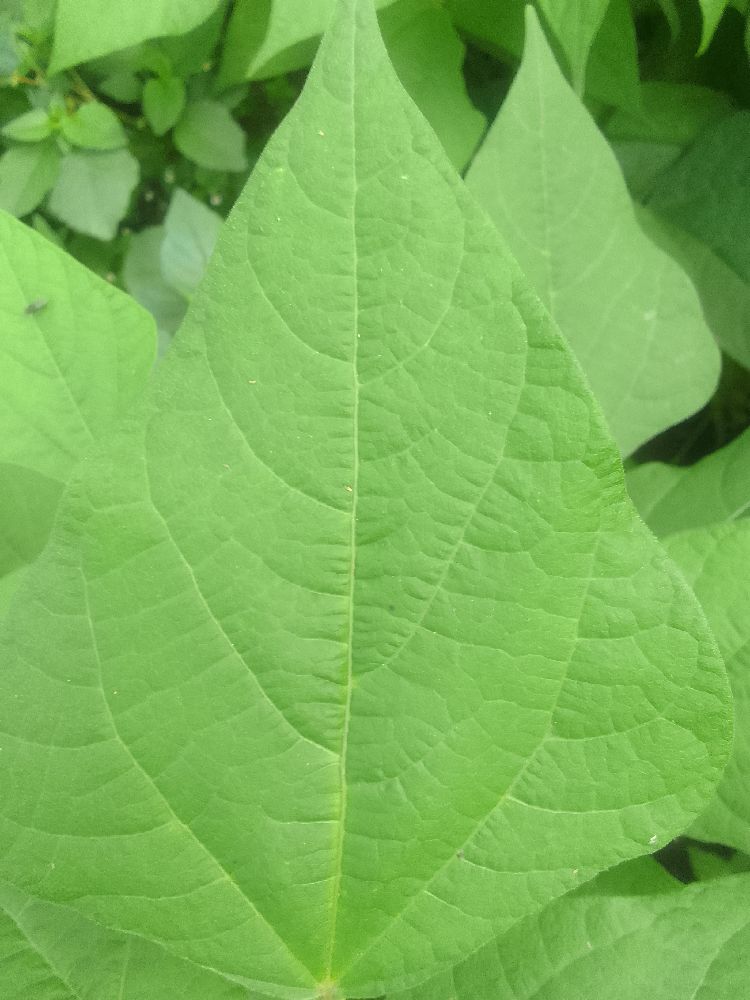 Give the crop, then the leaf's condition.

common bean, healthy
